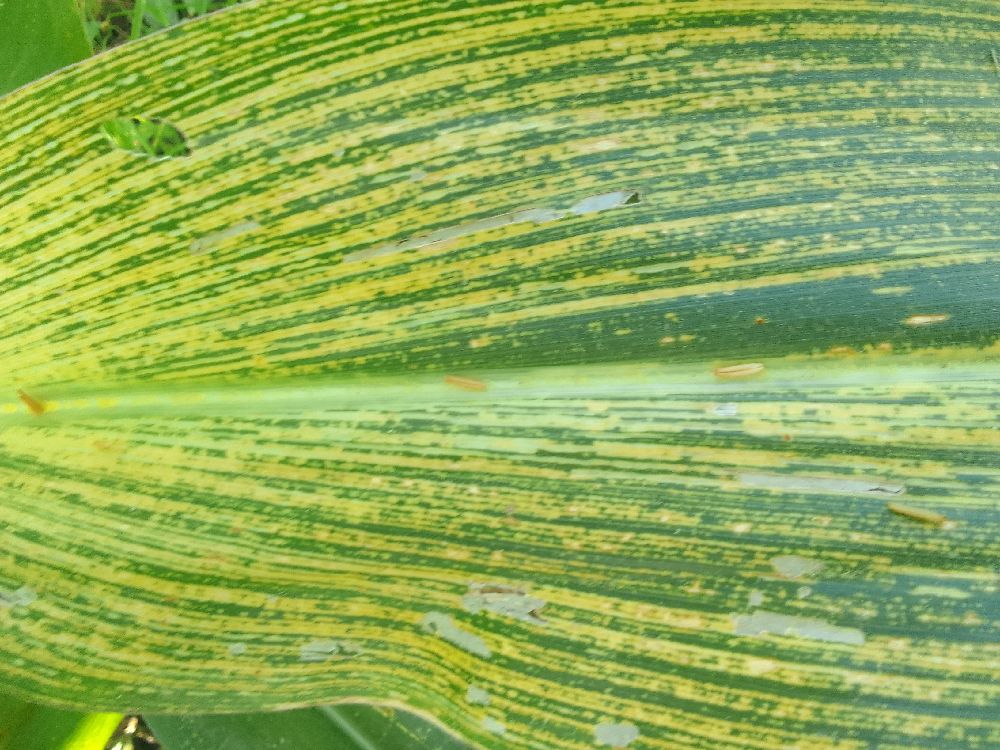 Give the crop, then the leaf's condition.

maize, maize streak virus
